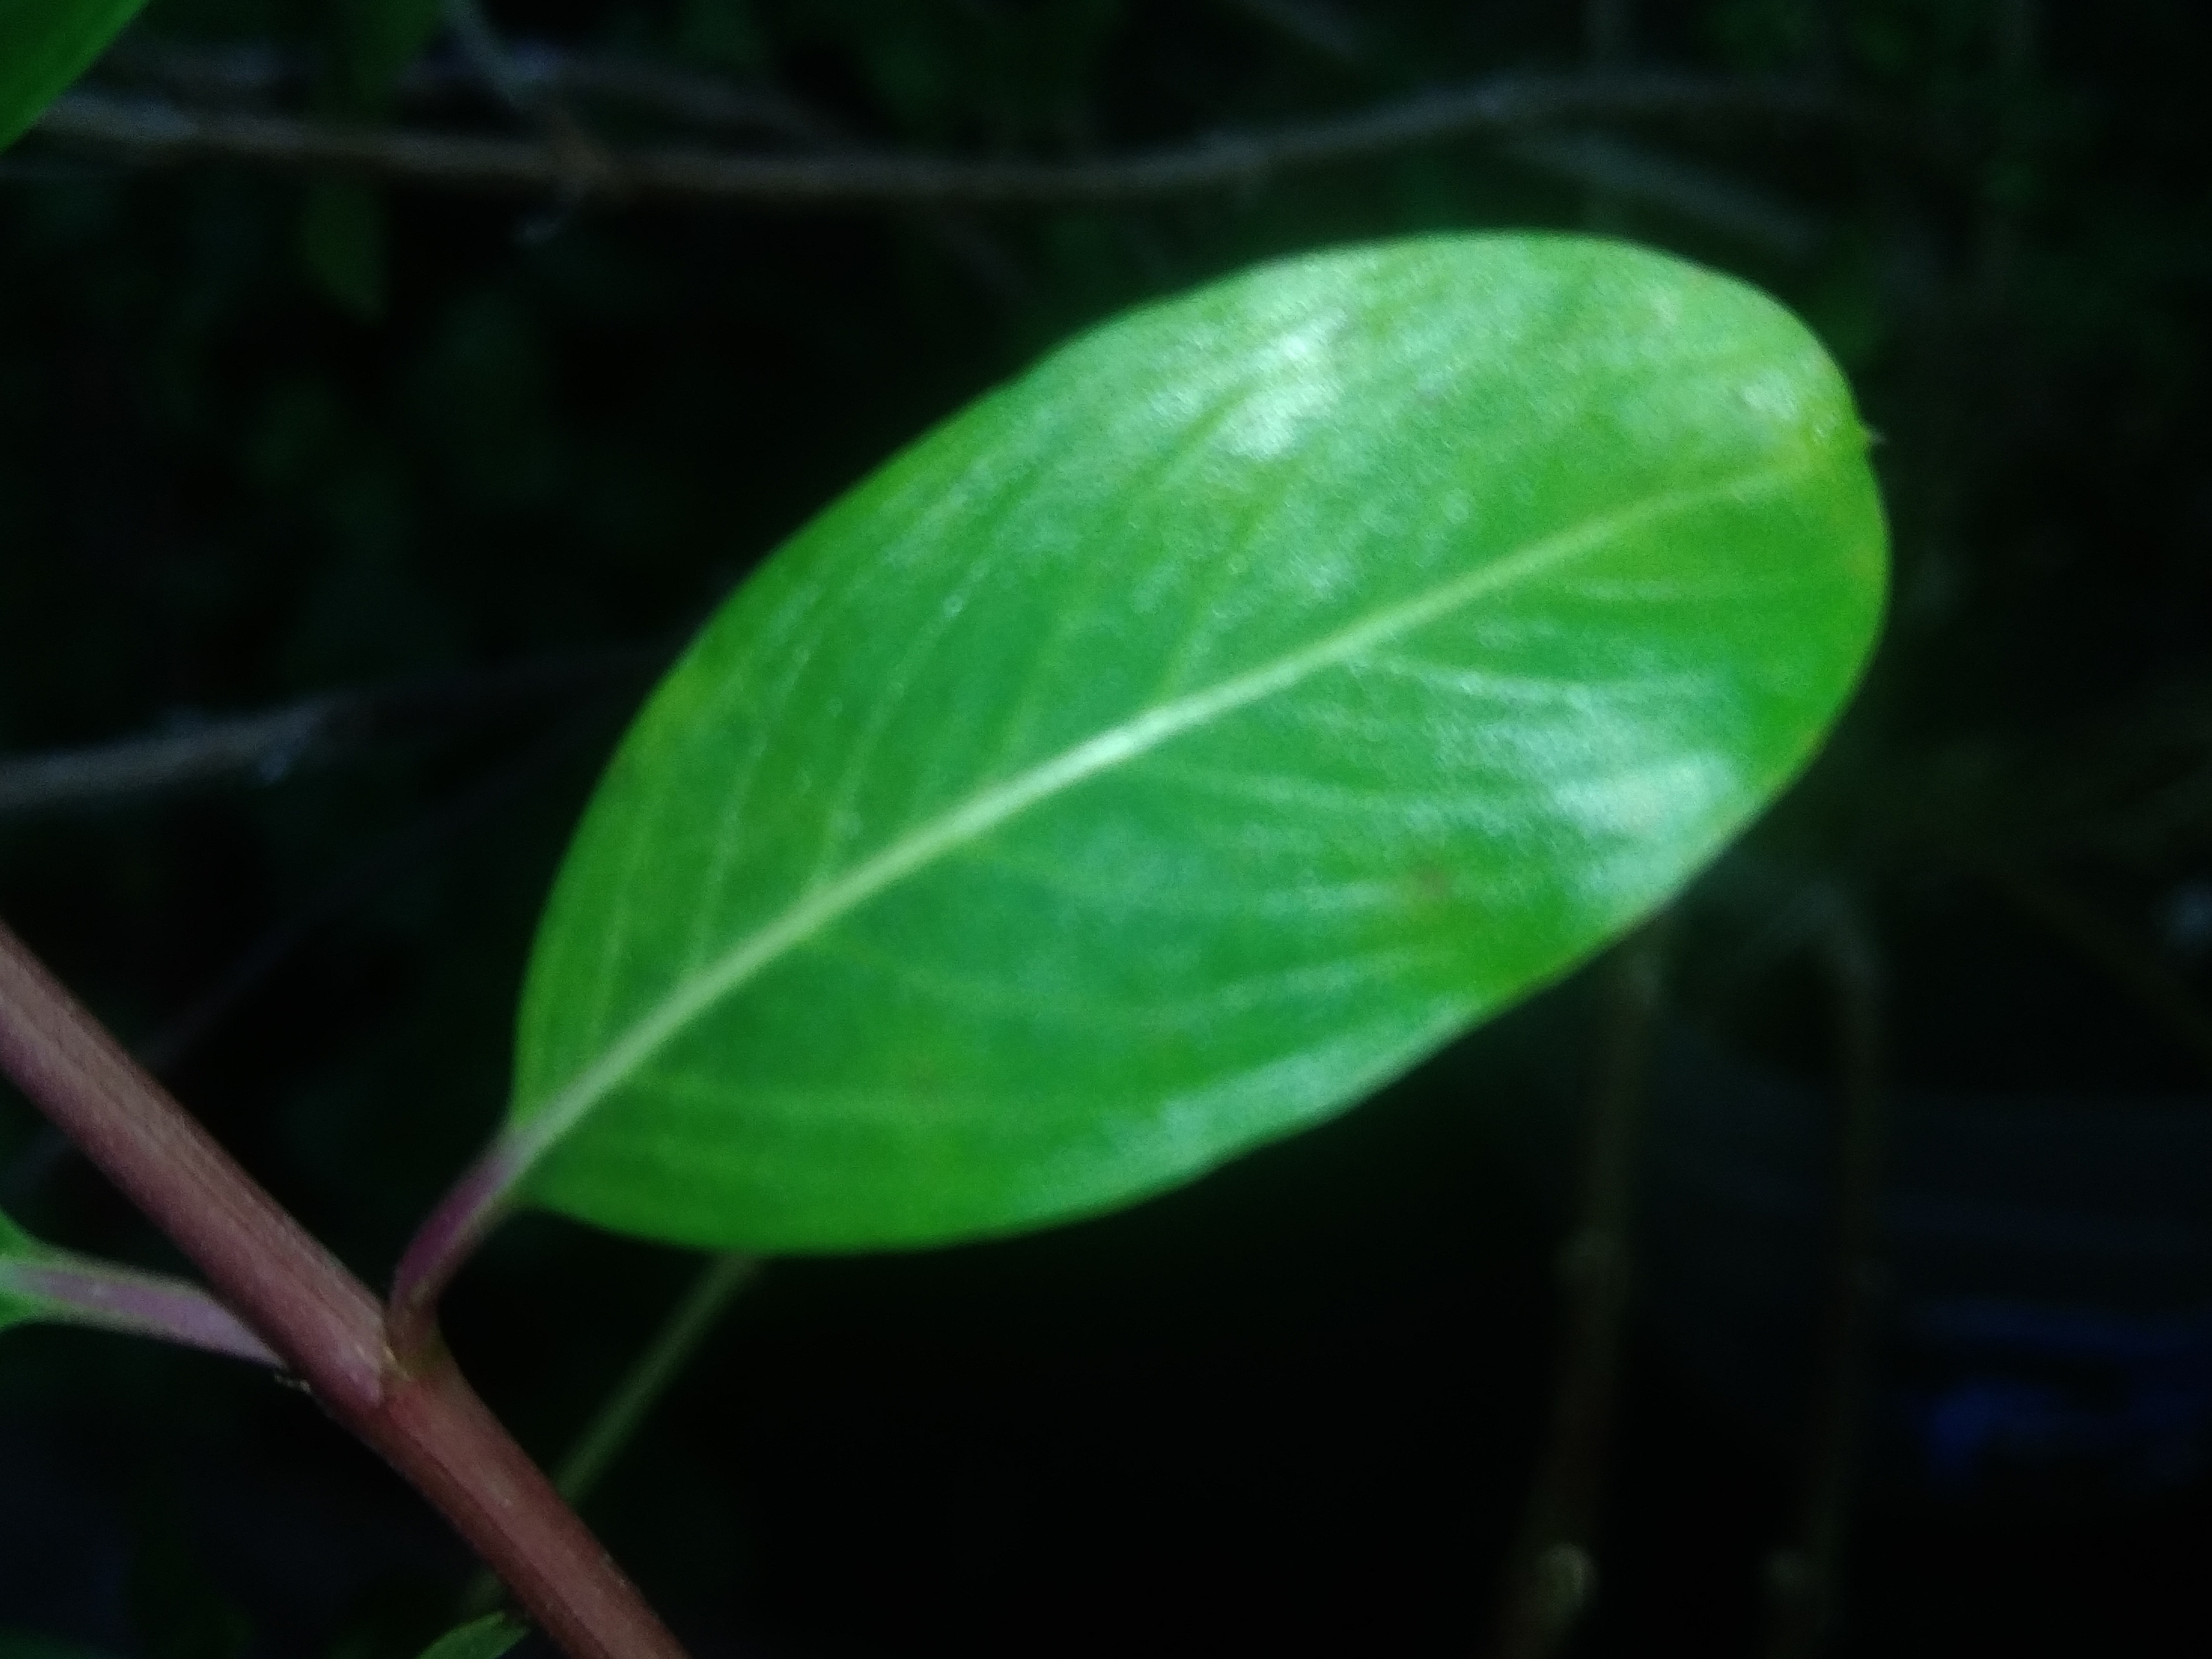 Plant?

rose periwinkle
